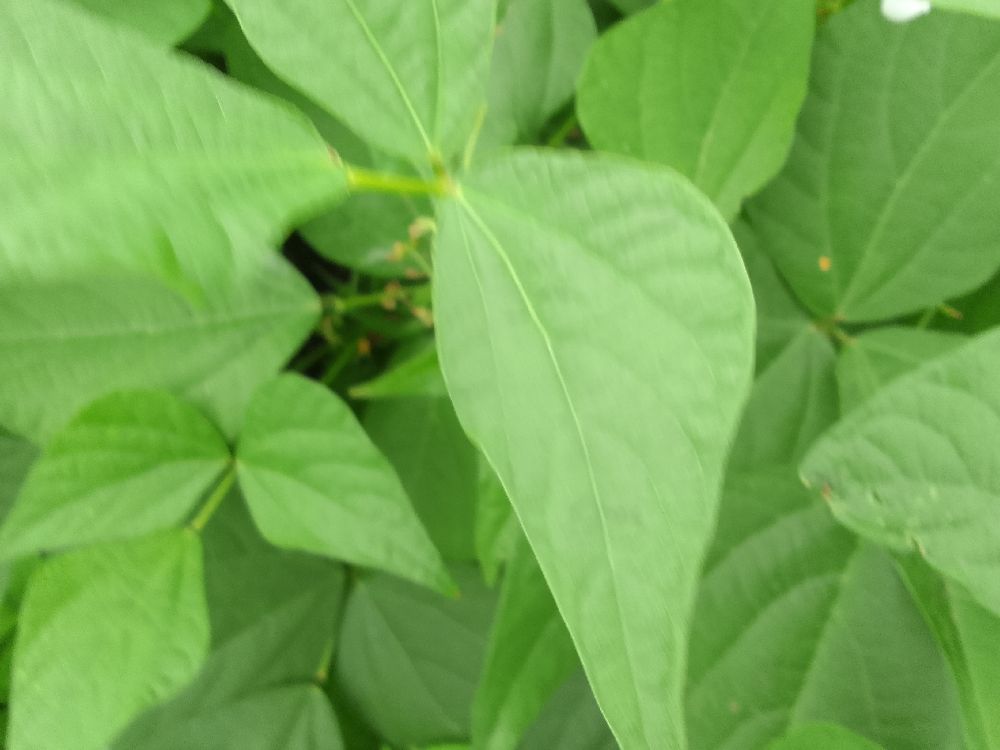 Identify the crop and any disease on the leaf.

common bean, healthy
